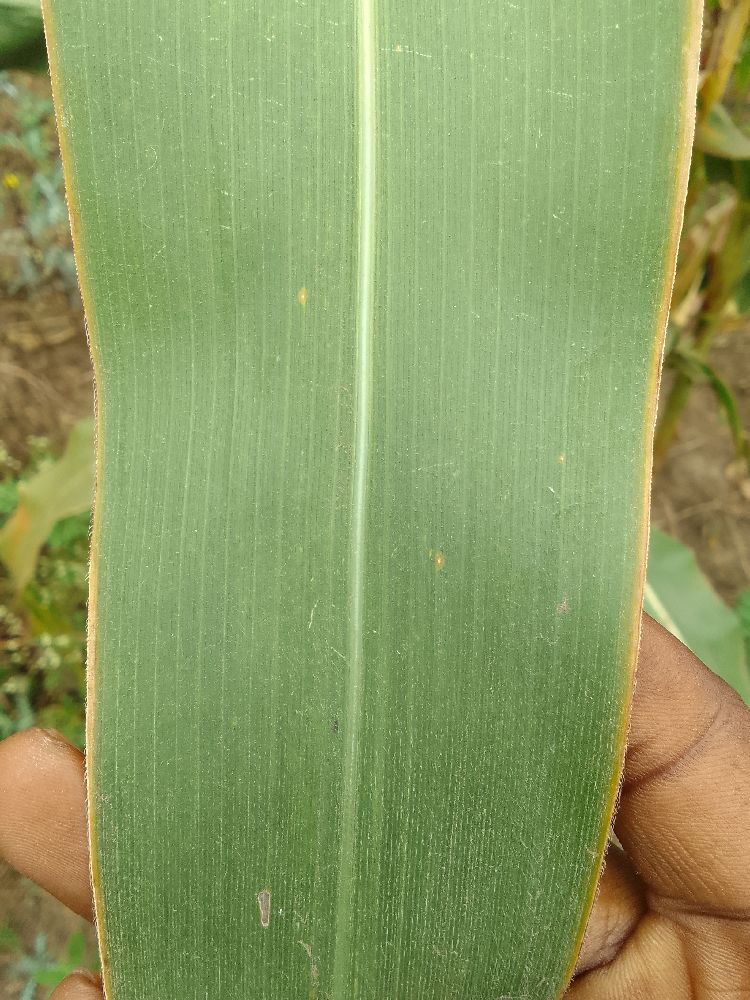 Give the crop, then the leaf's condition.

maize, healthy
